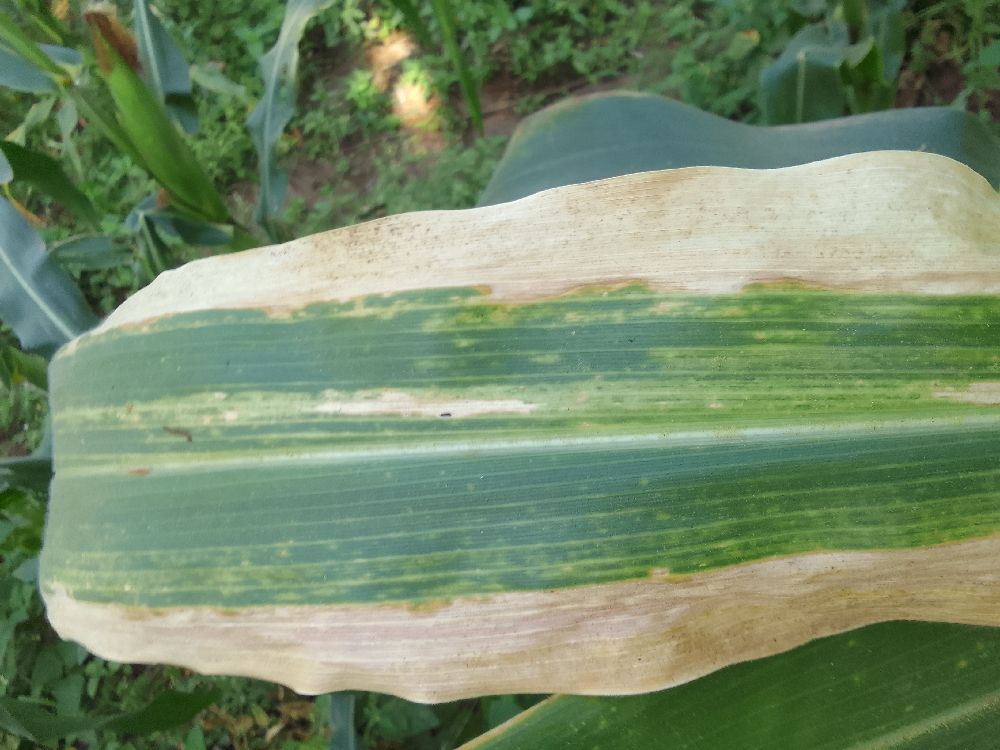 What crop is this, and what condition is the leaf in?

maize, maize lethal necrosis
